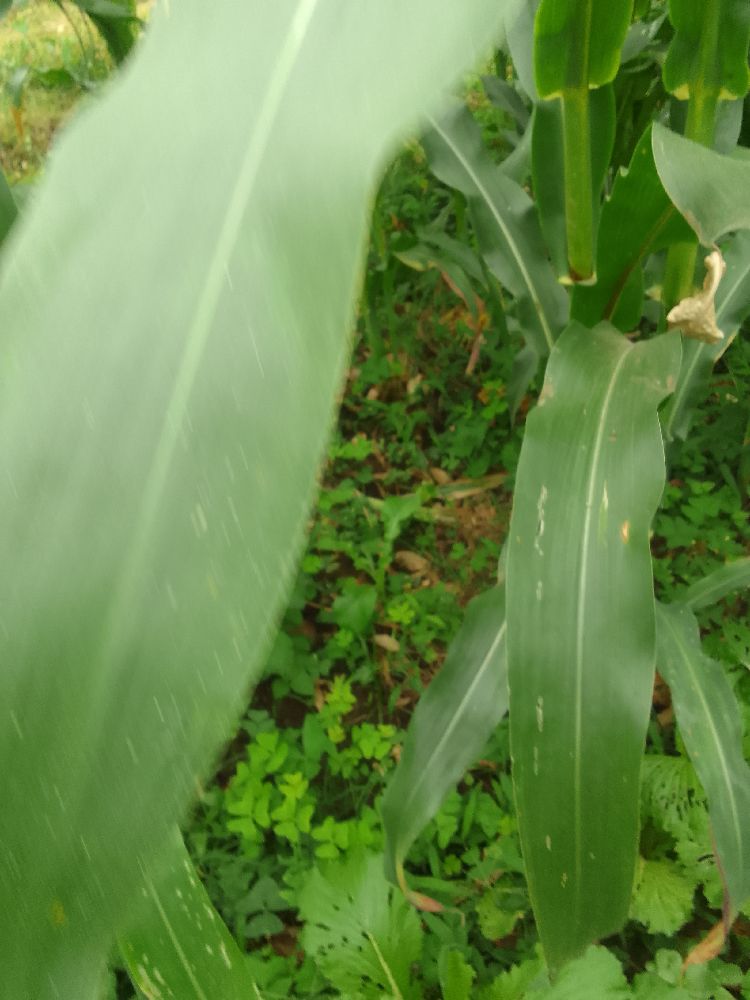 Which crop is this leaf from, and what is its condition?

maize, healthy
